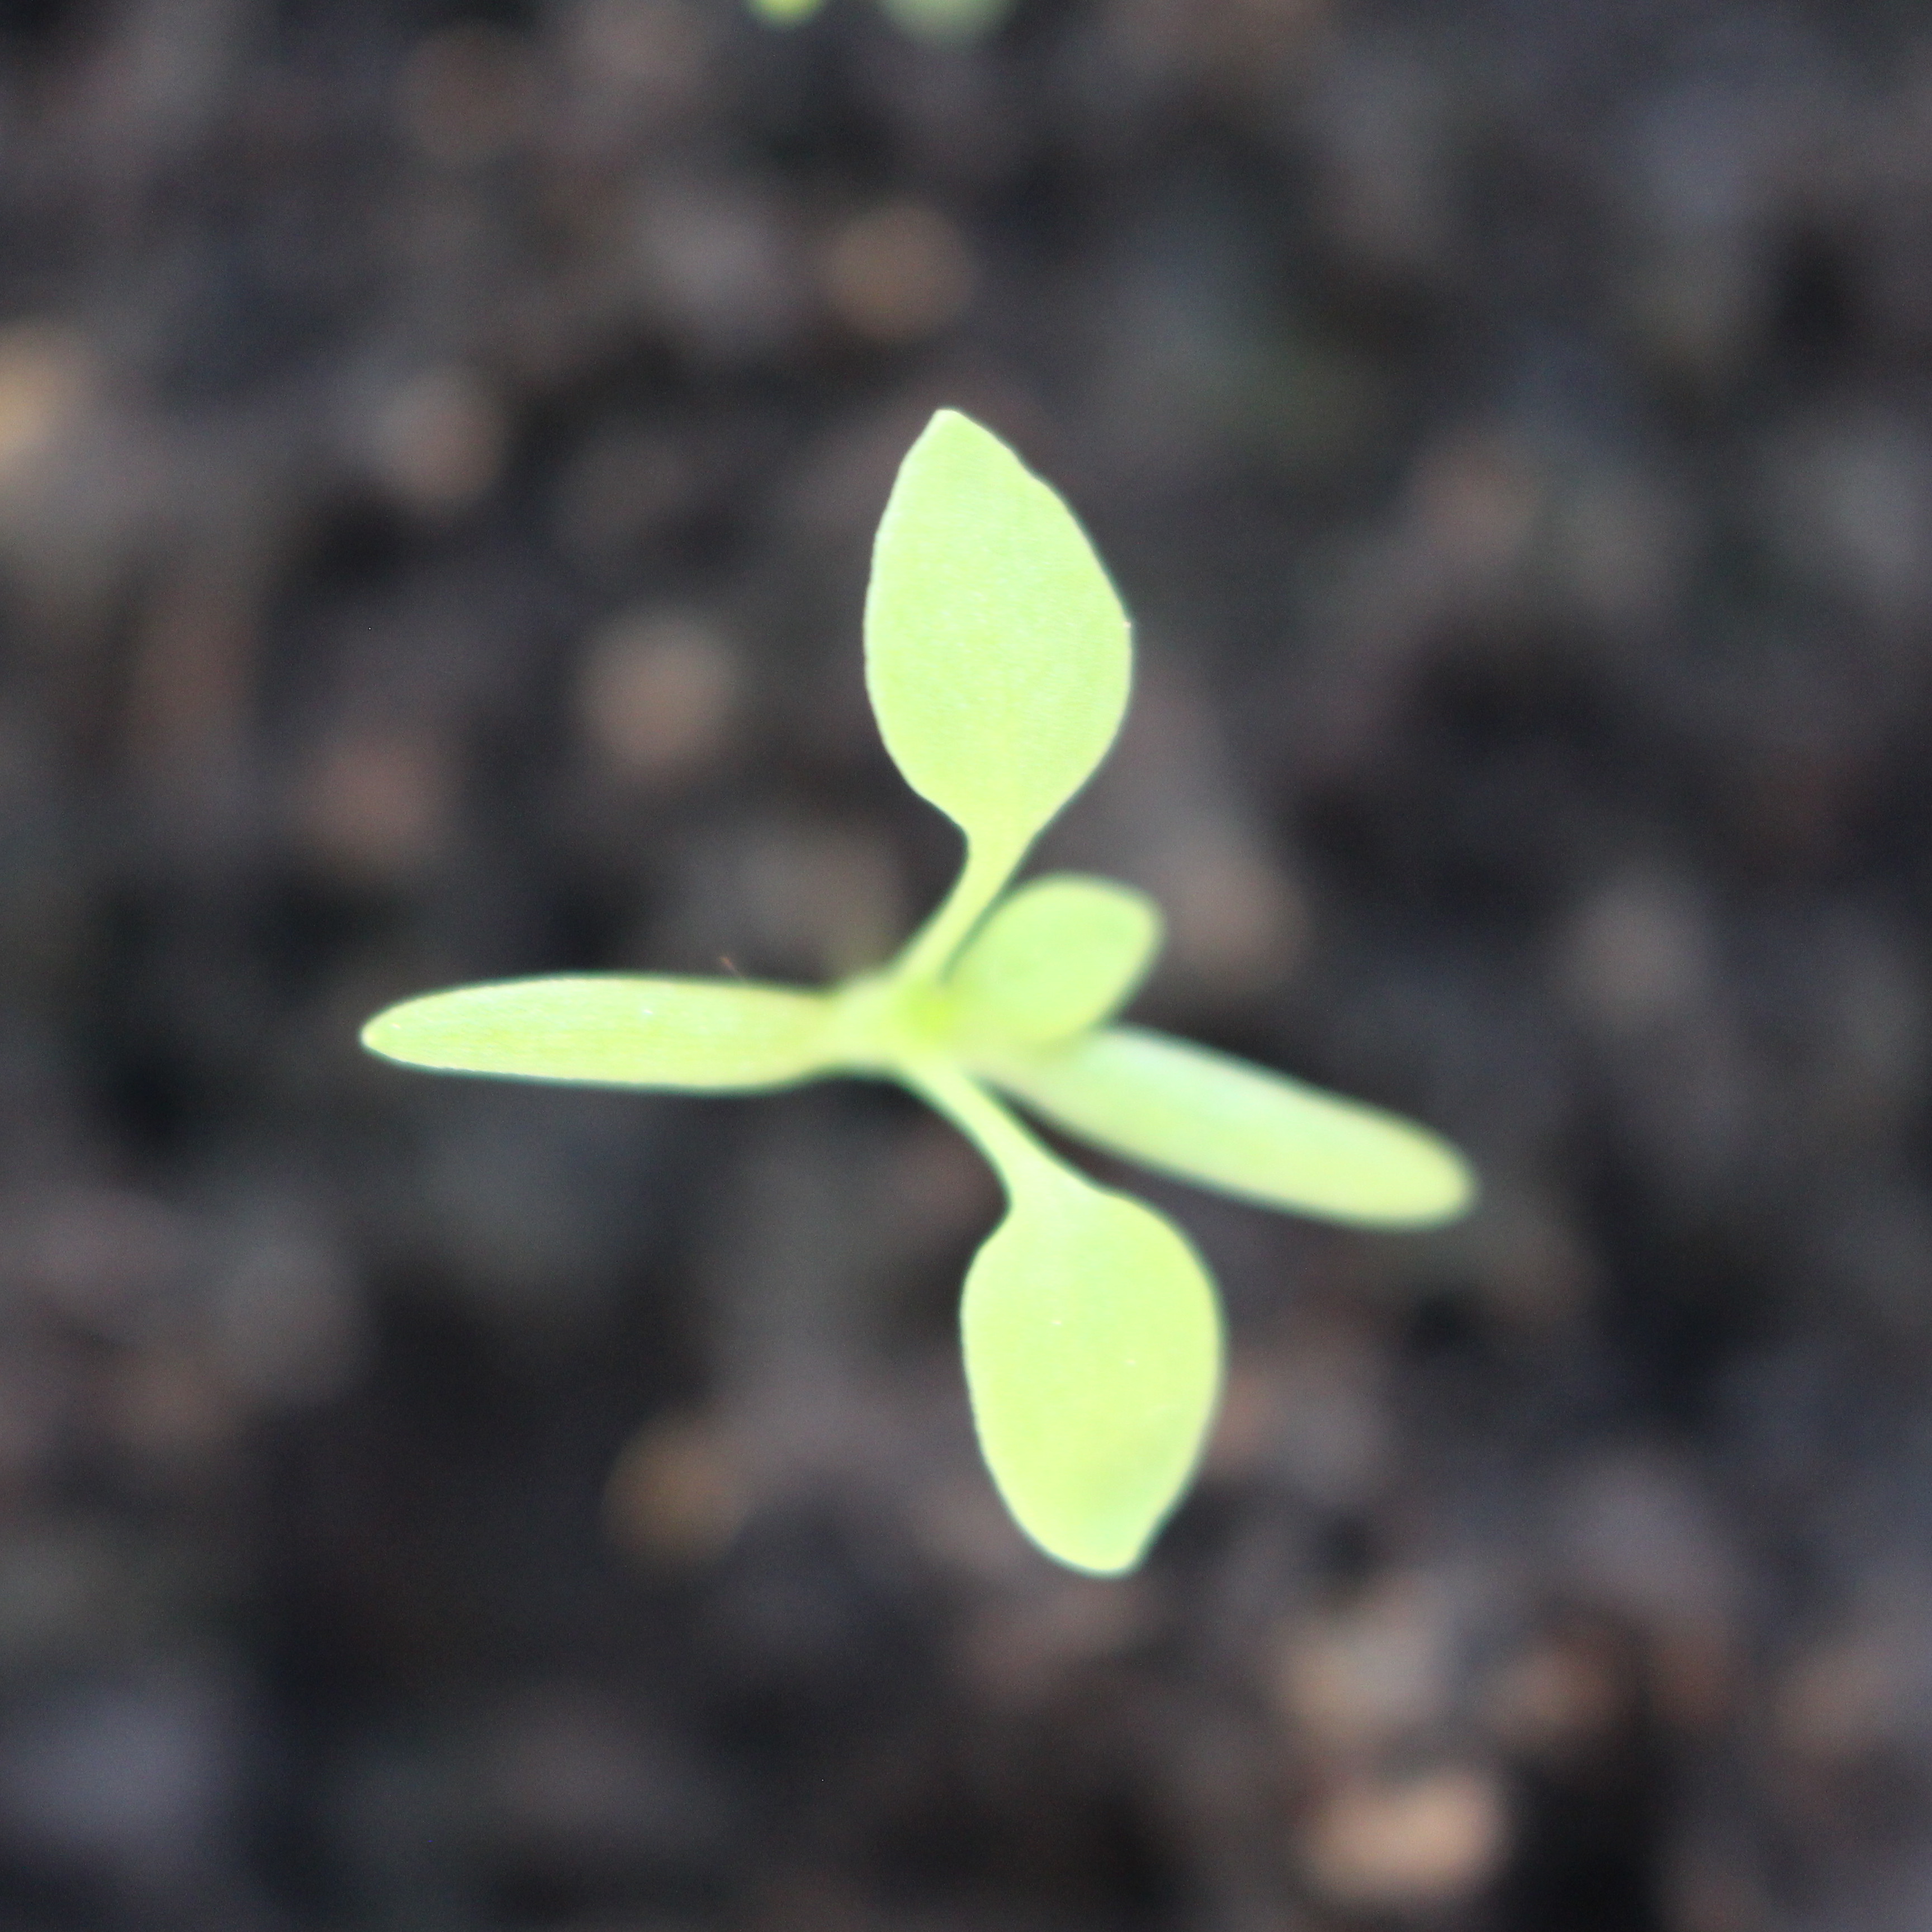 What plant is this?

Papaver rhoeas
